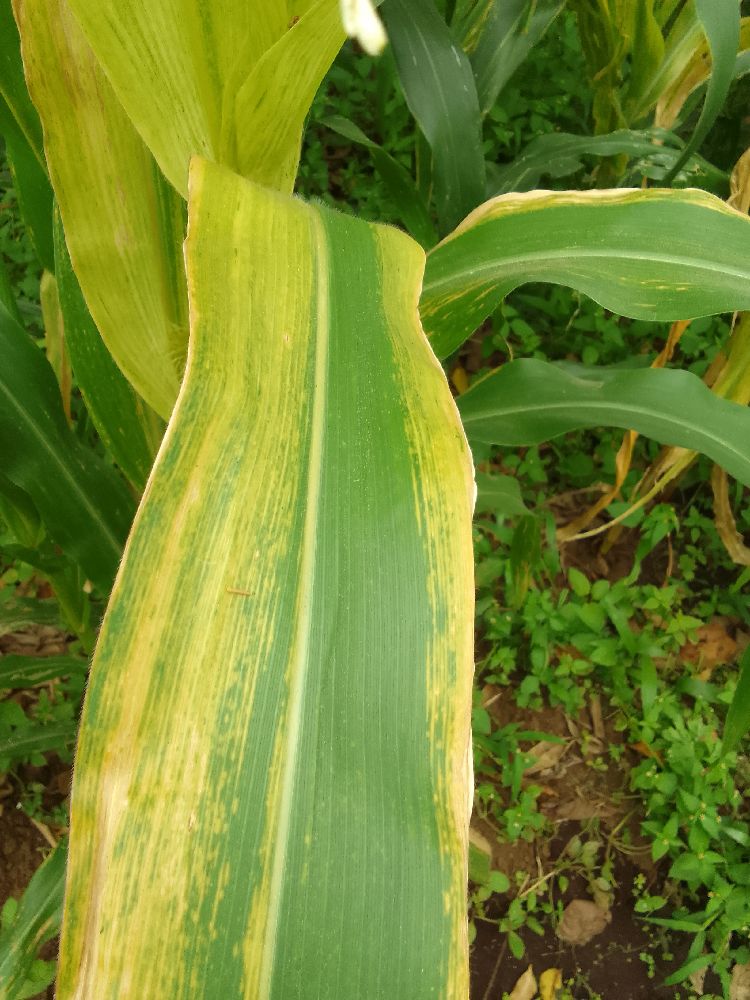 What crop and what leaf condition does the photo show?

maize, maize lethal necrosis
